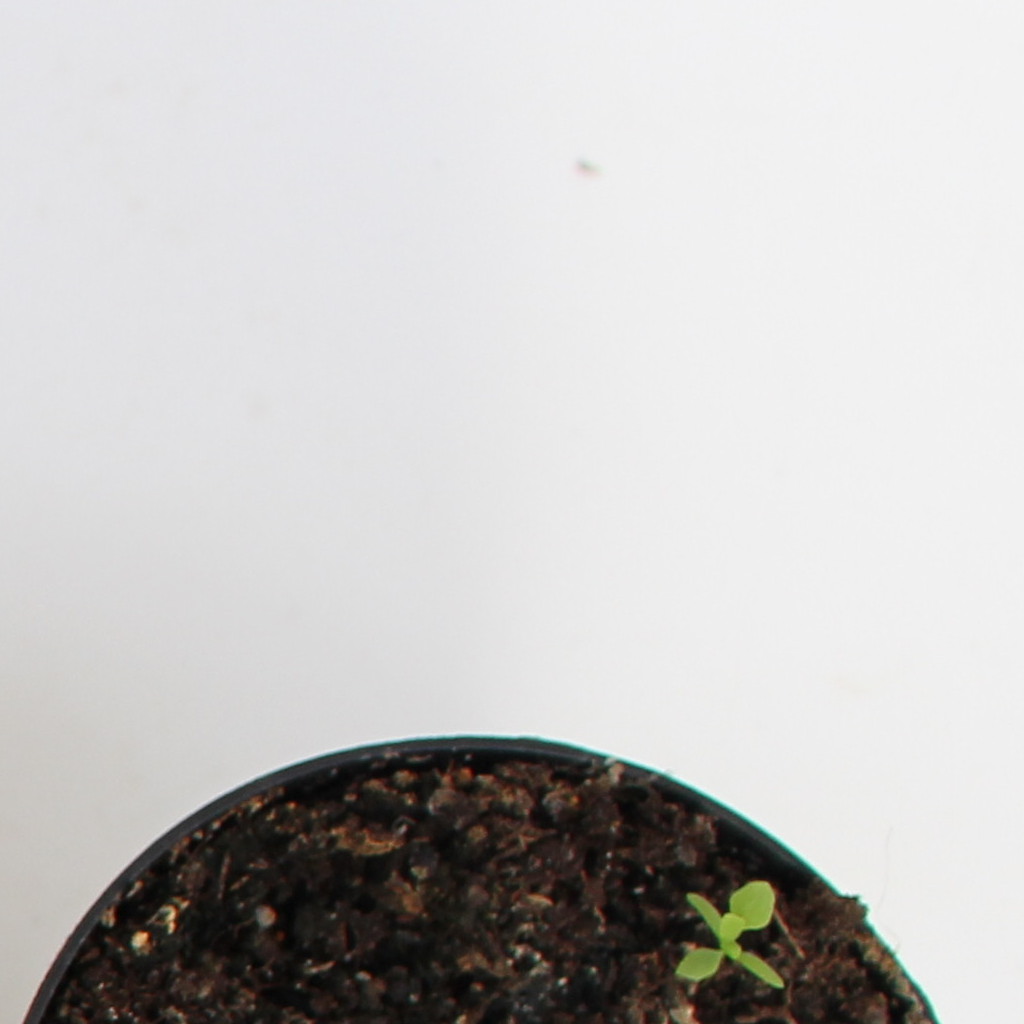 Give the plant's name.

Papaver rhoeas
